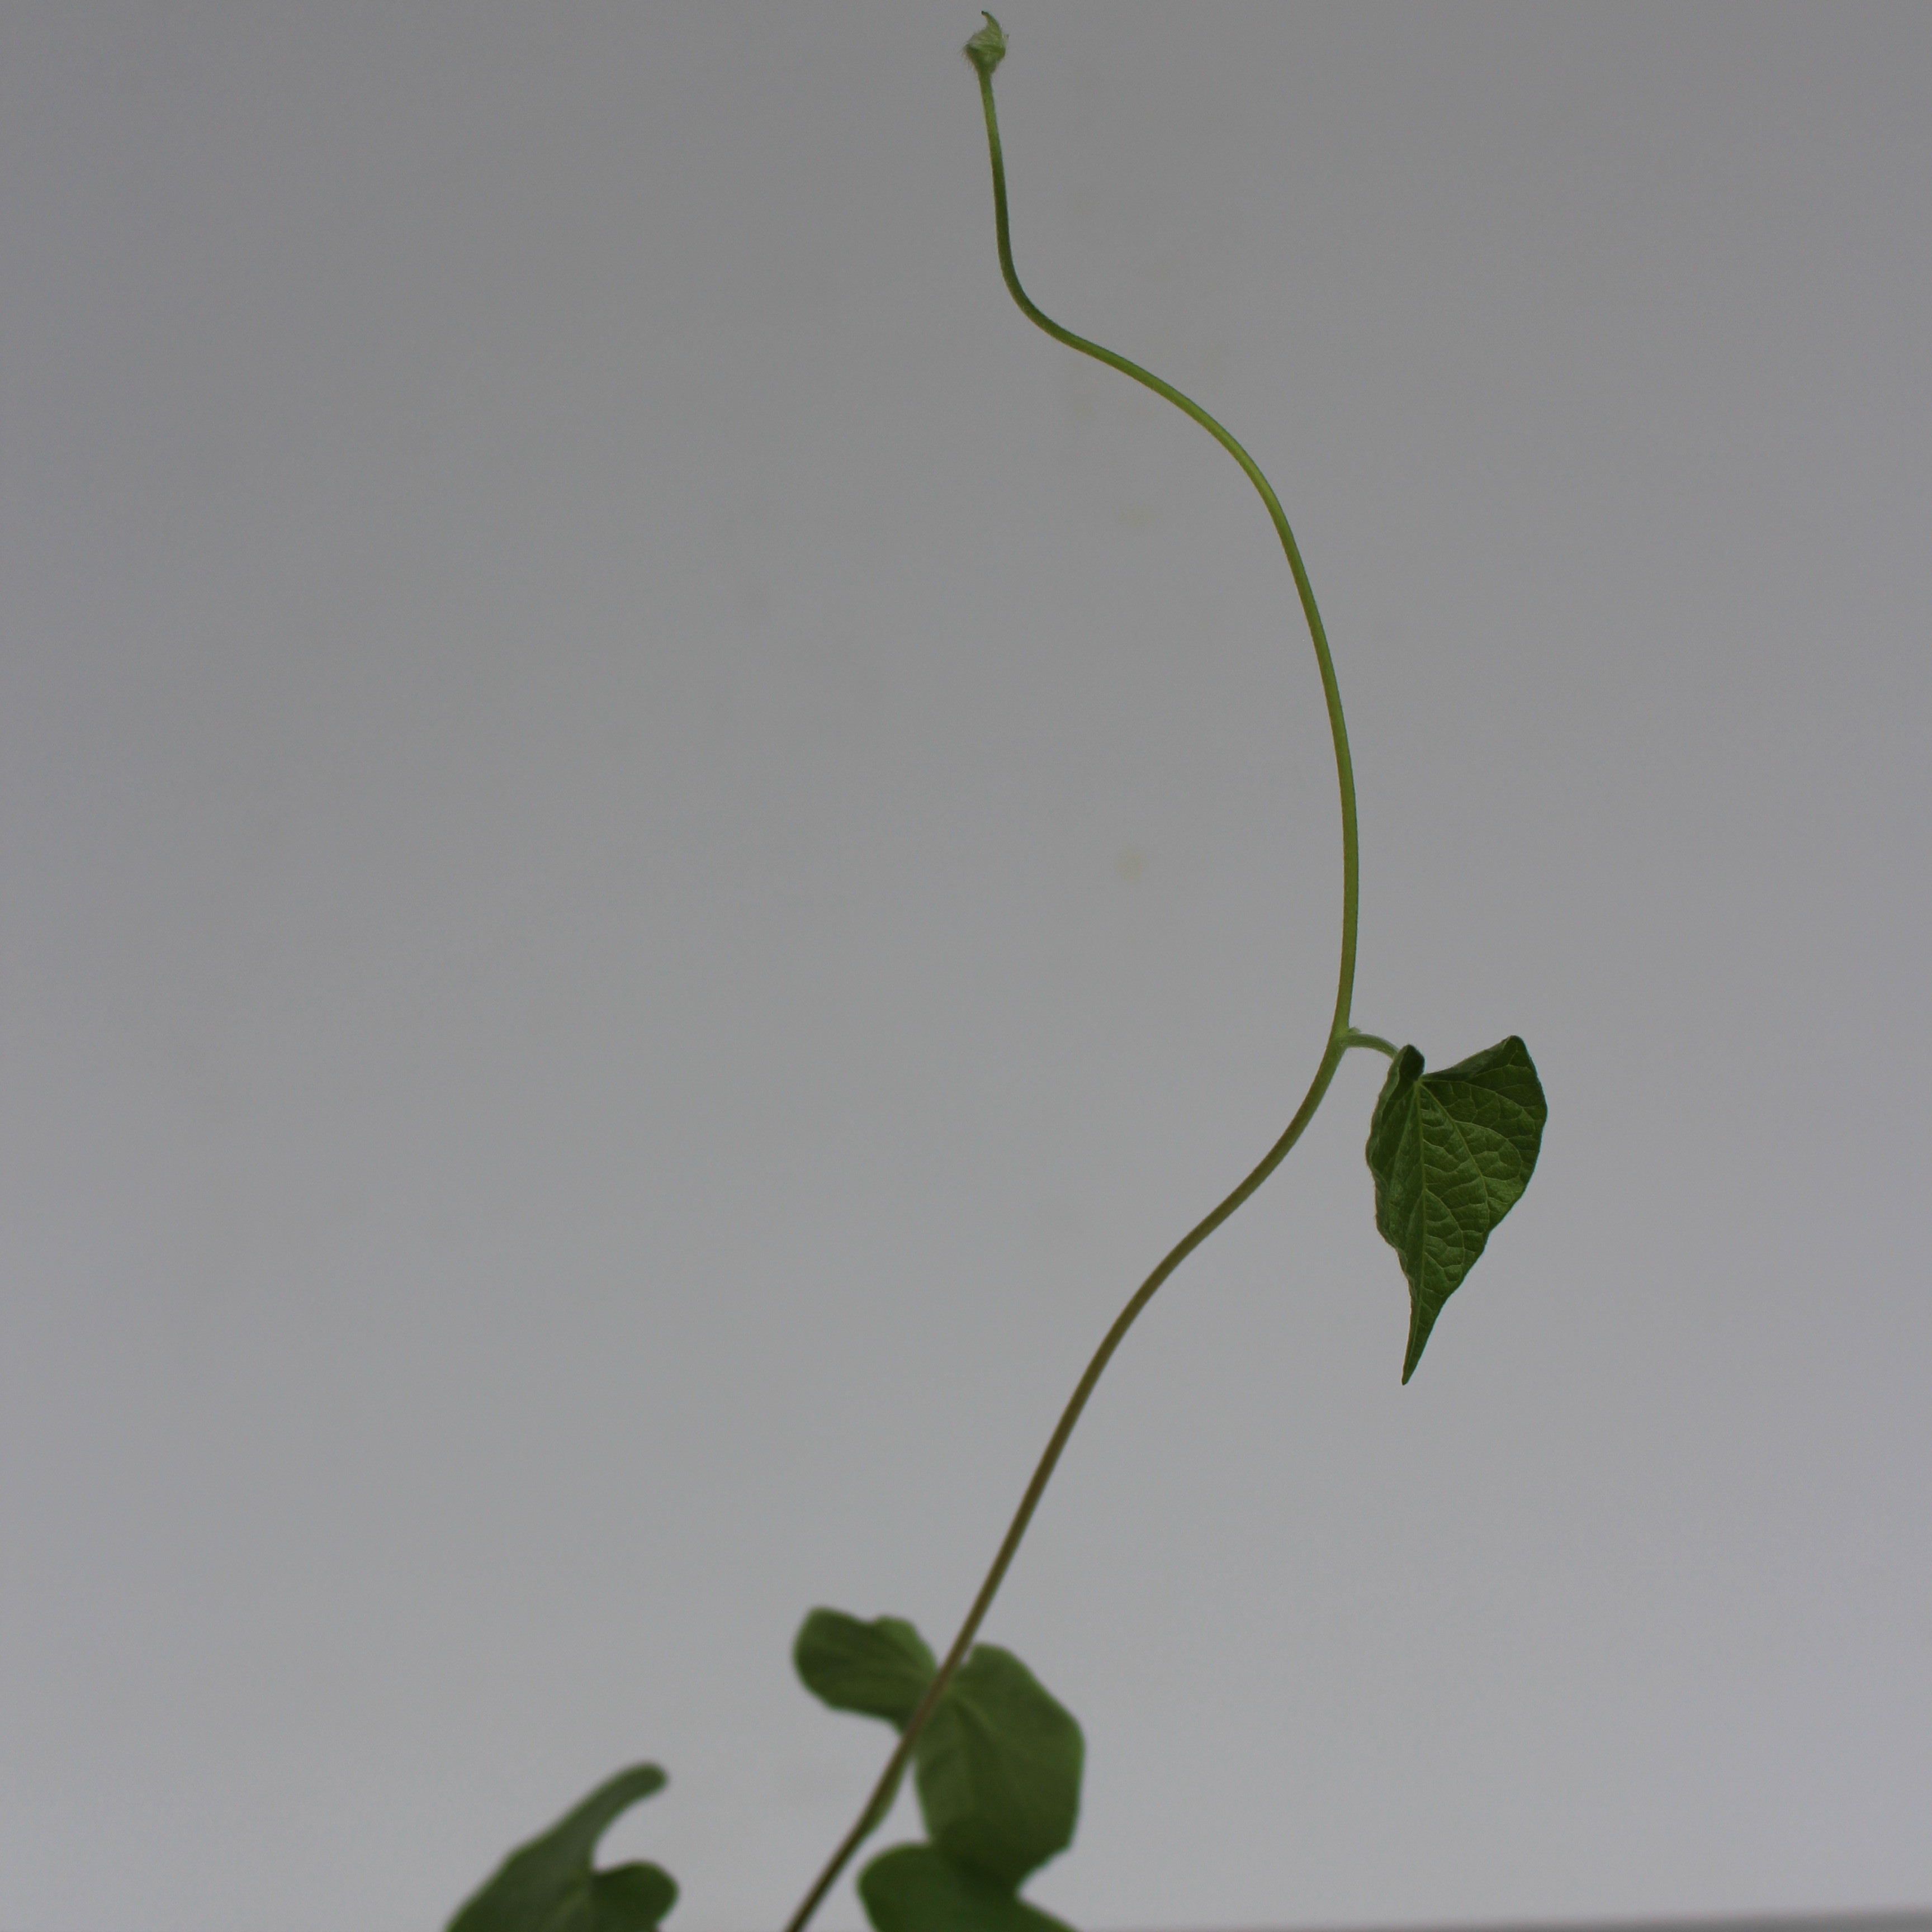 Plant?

Convolvulus arvensis
